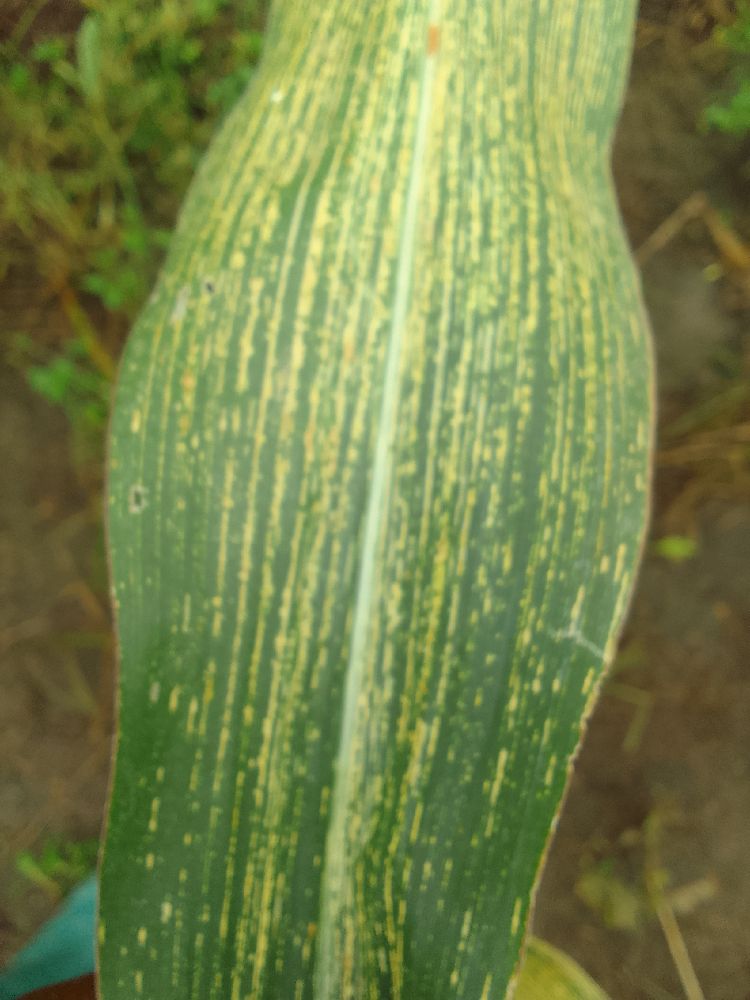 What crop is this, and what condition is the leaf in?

maize, maize streak virus
